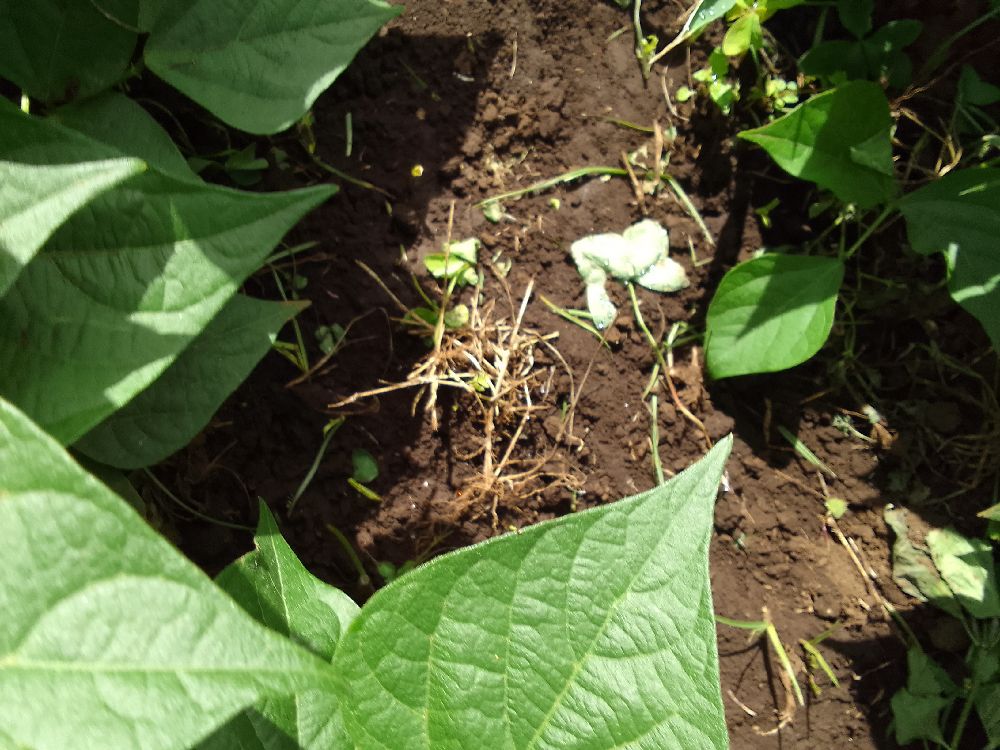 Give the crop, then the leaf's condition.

common bean, healthy
